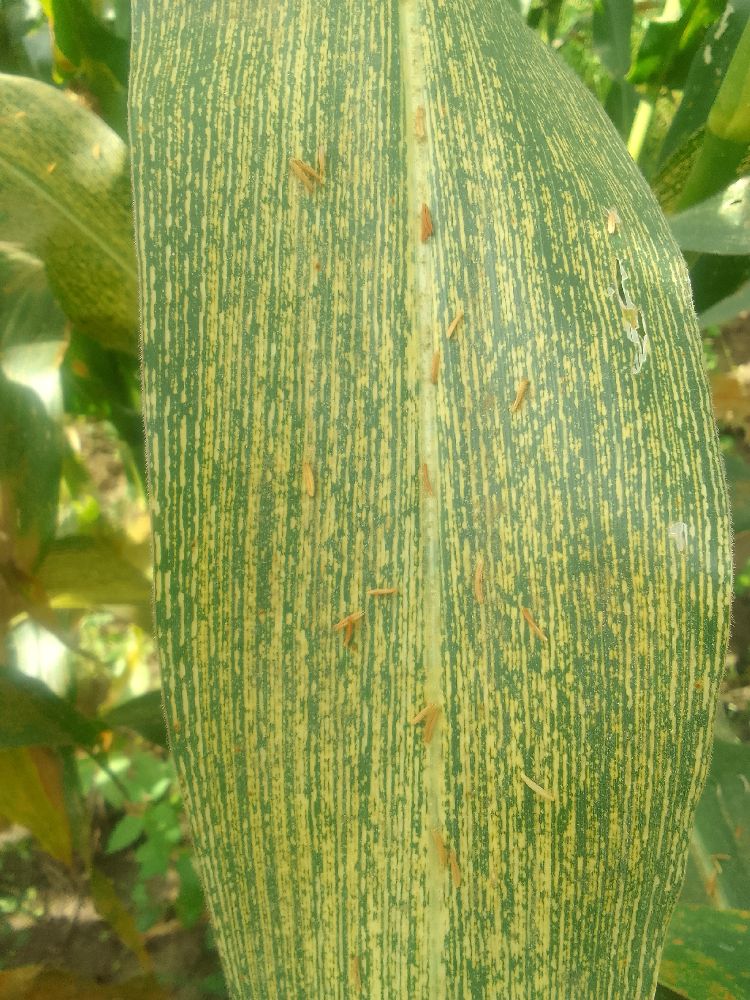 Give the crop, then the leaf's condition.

maize, maize streak virus
